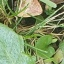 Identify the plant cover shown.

structured weed
